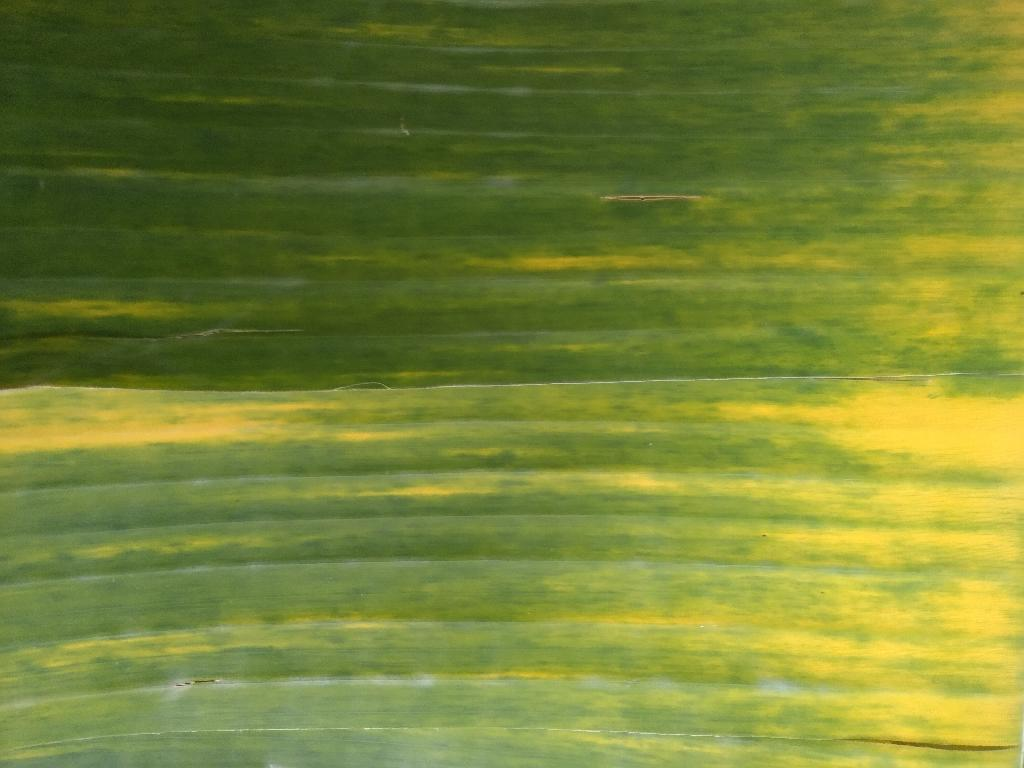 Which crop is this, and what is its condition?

banana, fusarium wilt race 1
